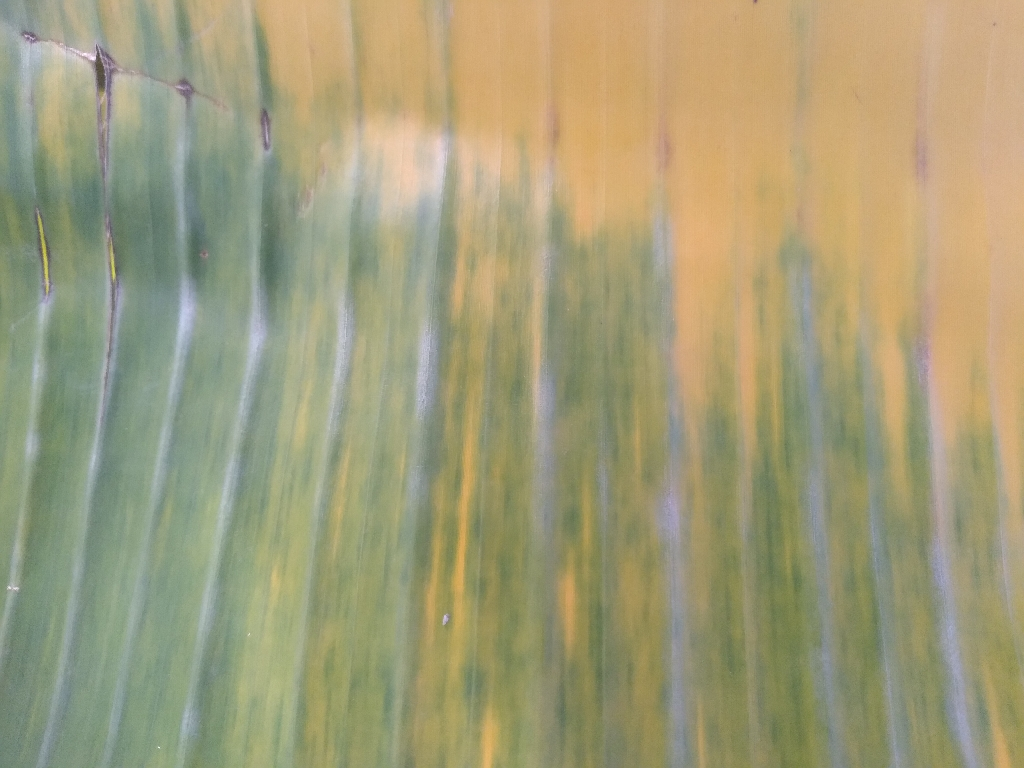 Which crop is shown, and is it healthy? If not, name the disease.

banana, fusarium wilt race 1
